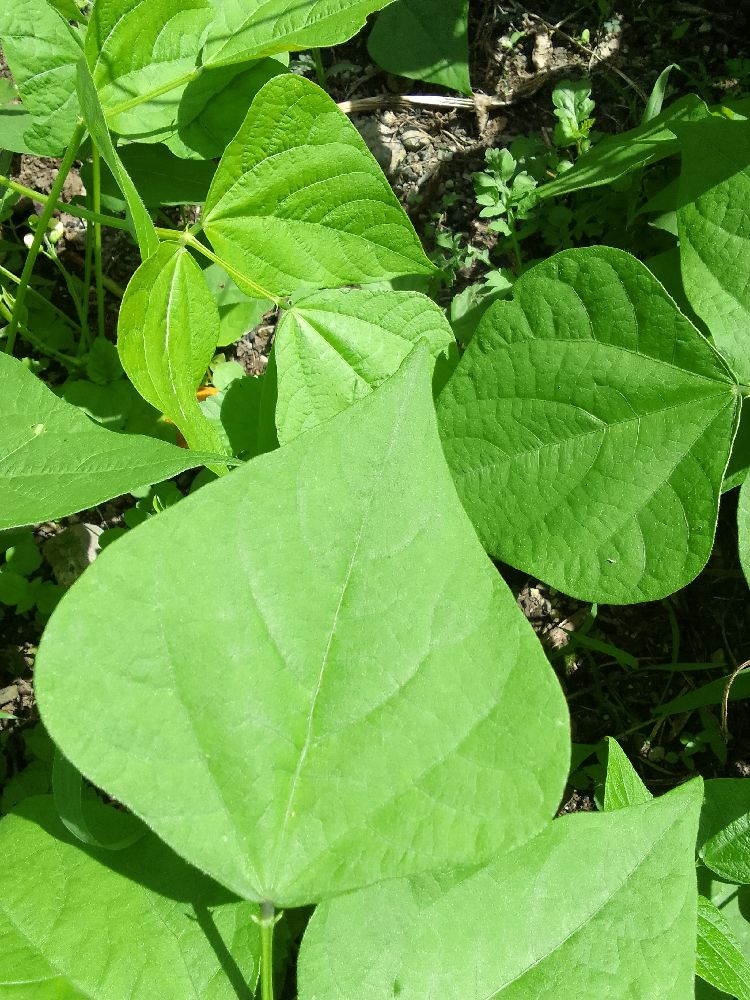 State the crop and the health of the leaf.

common bean, healthy
